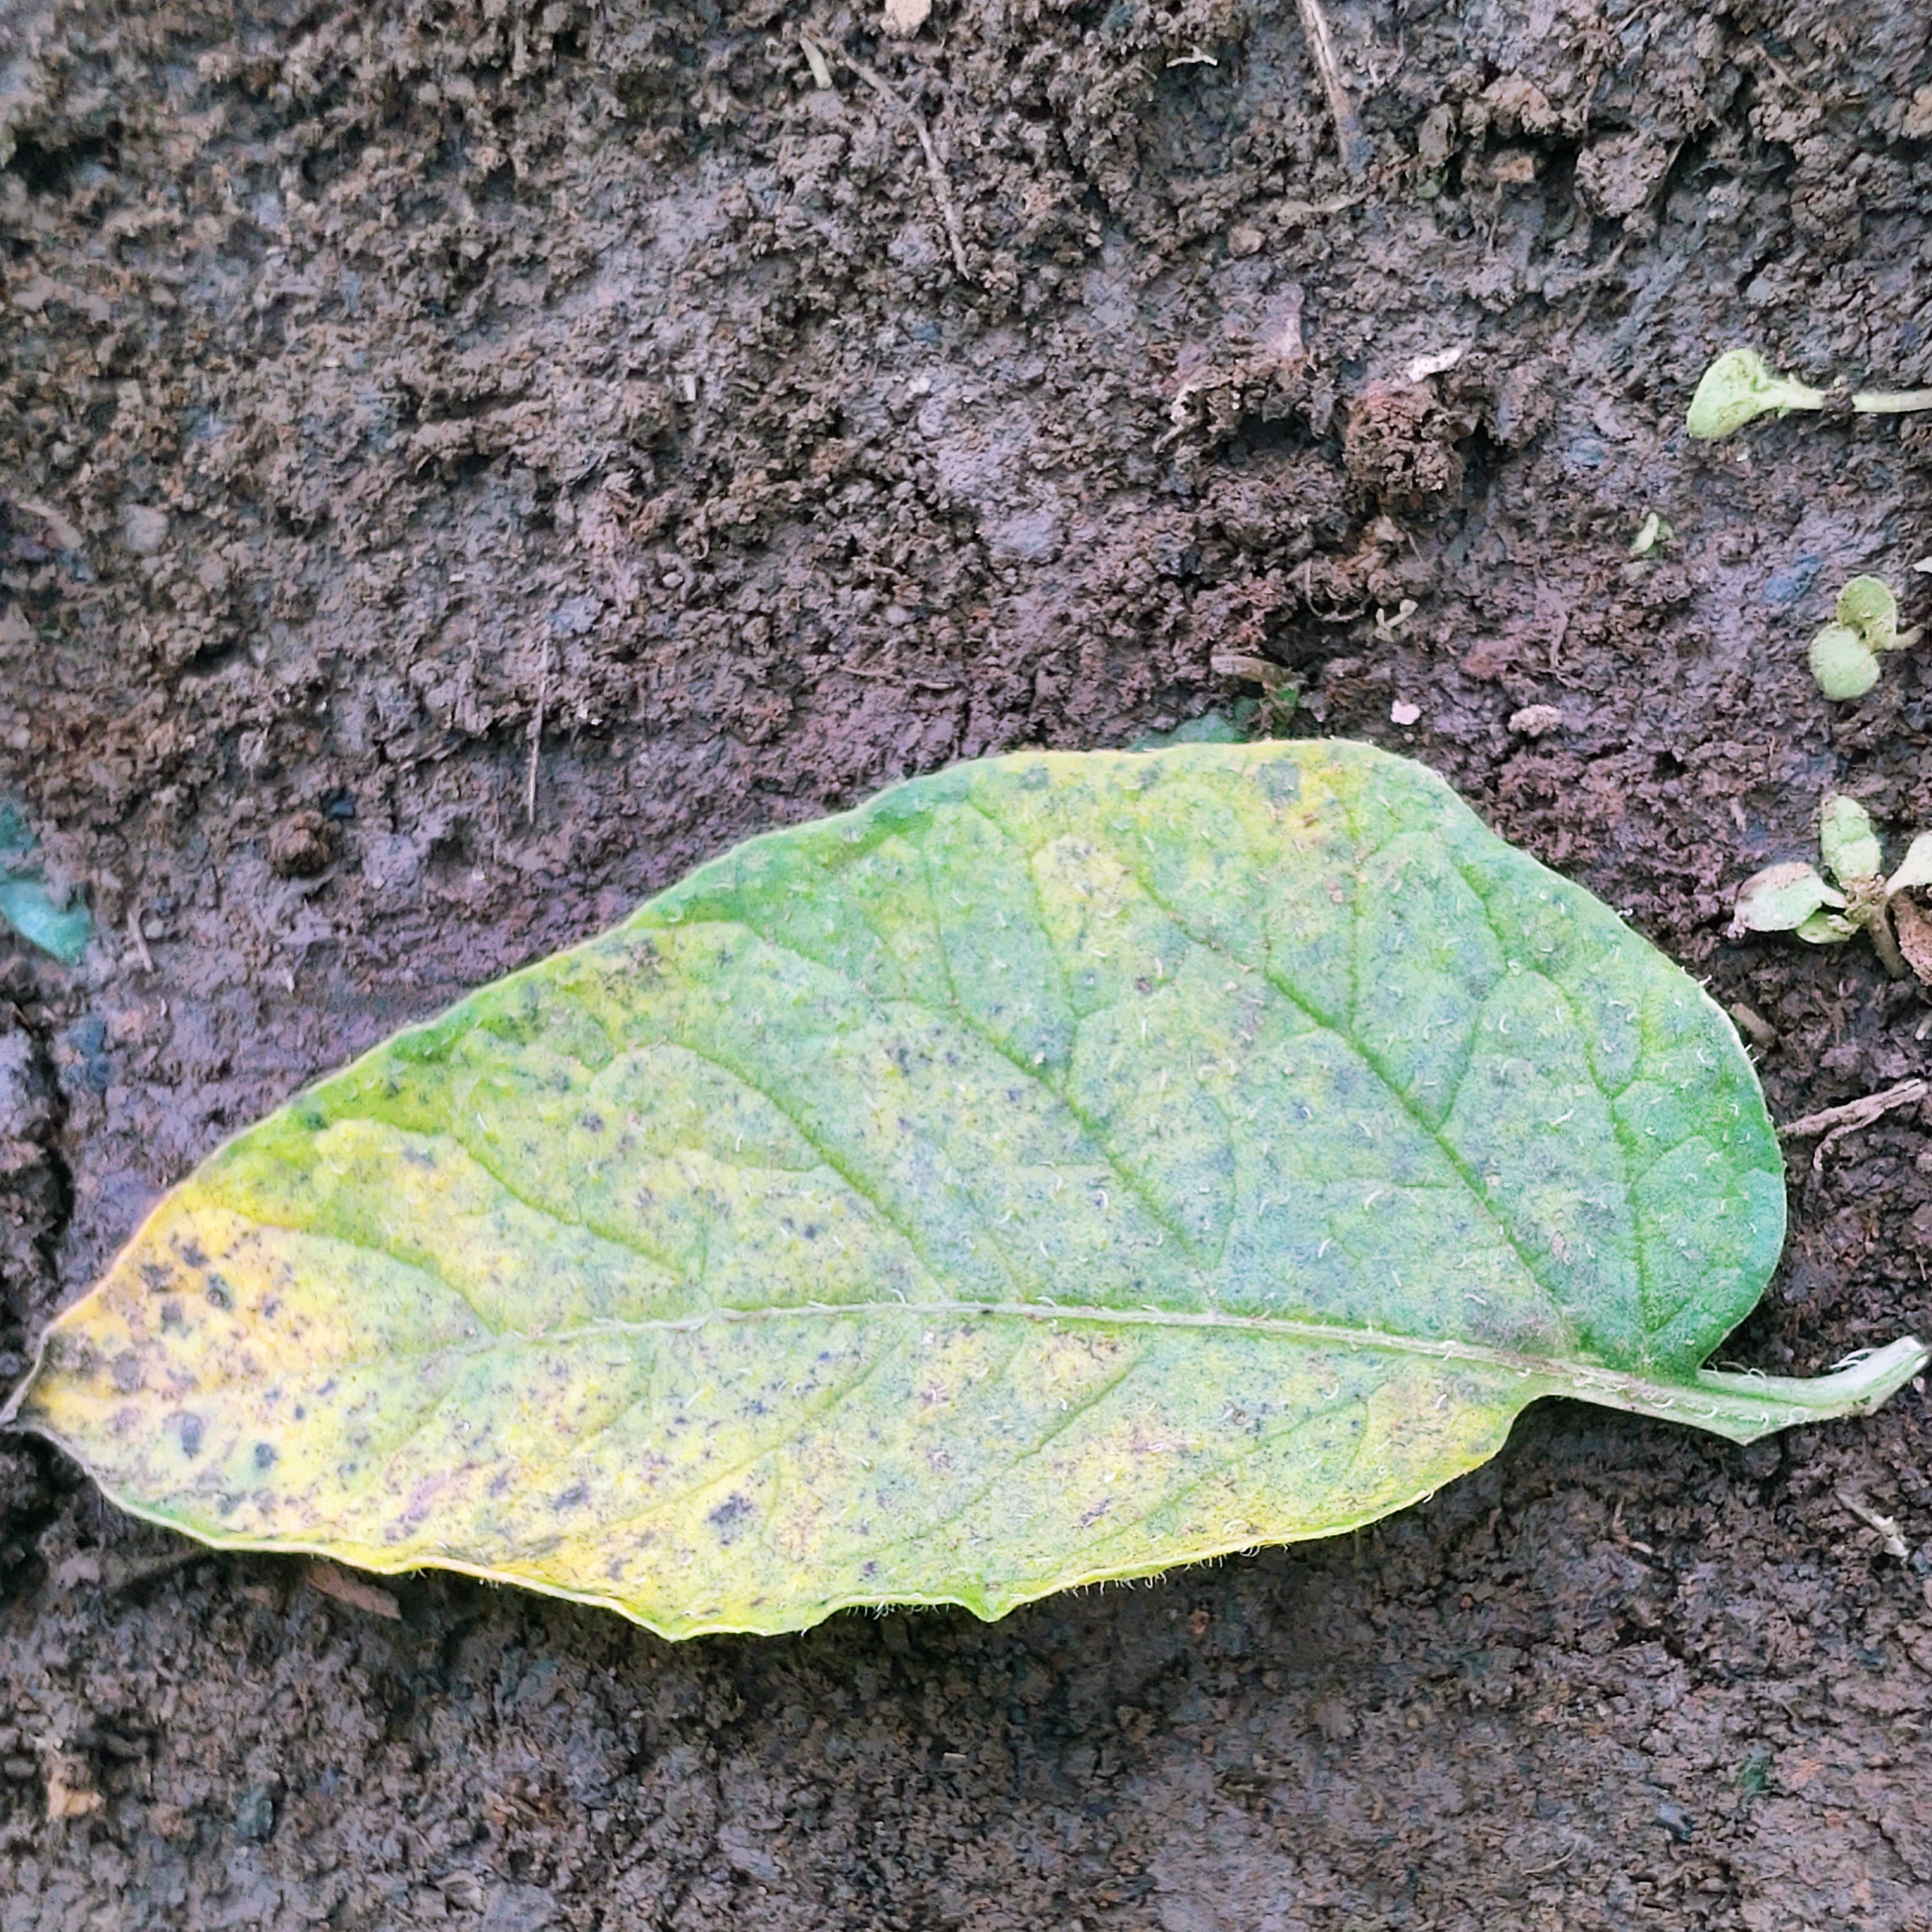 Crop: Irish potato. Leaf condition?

late blight
